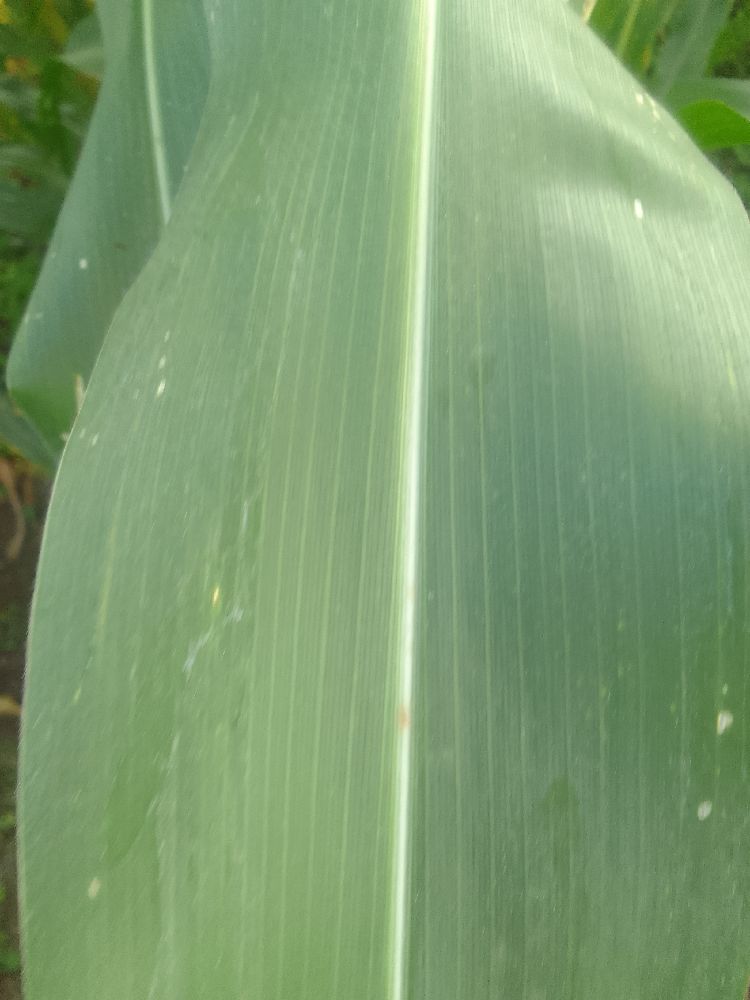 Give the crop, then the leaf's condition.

maize, healthy
